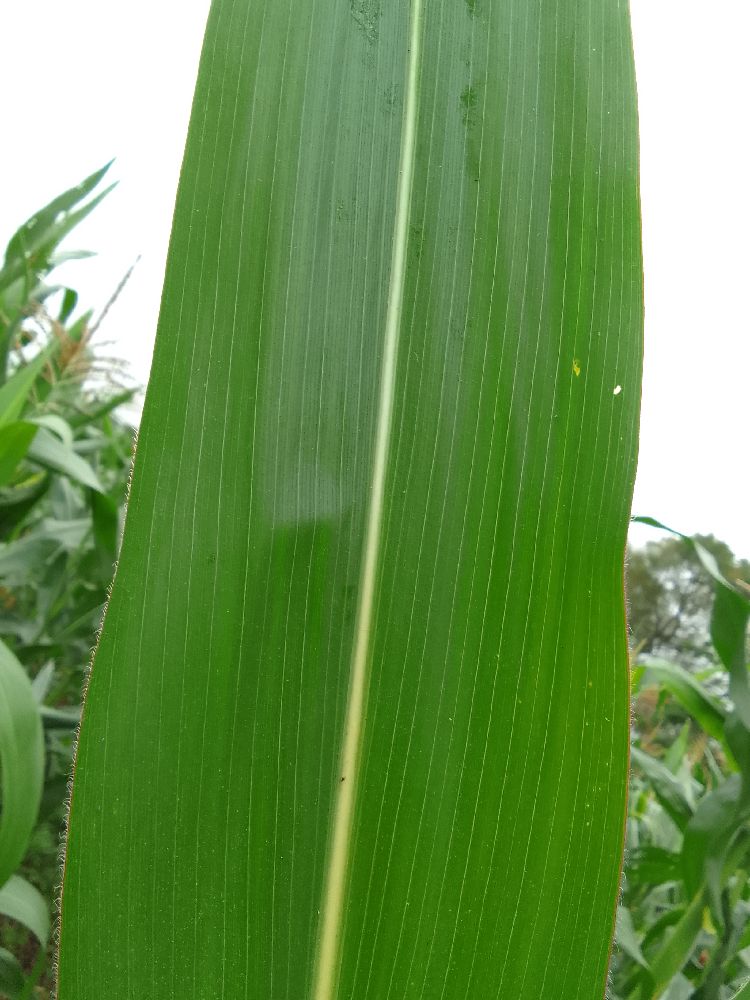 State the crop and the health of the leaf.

maize, healthy
